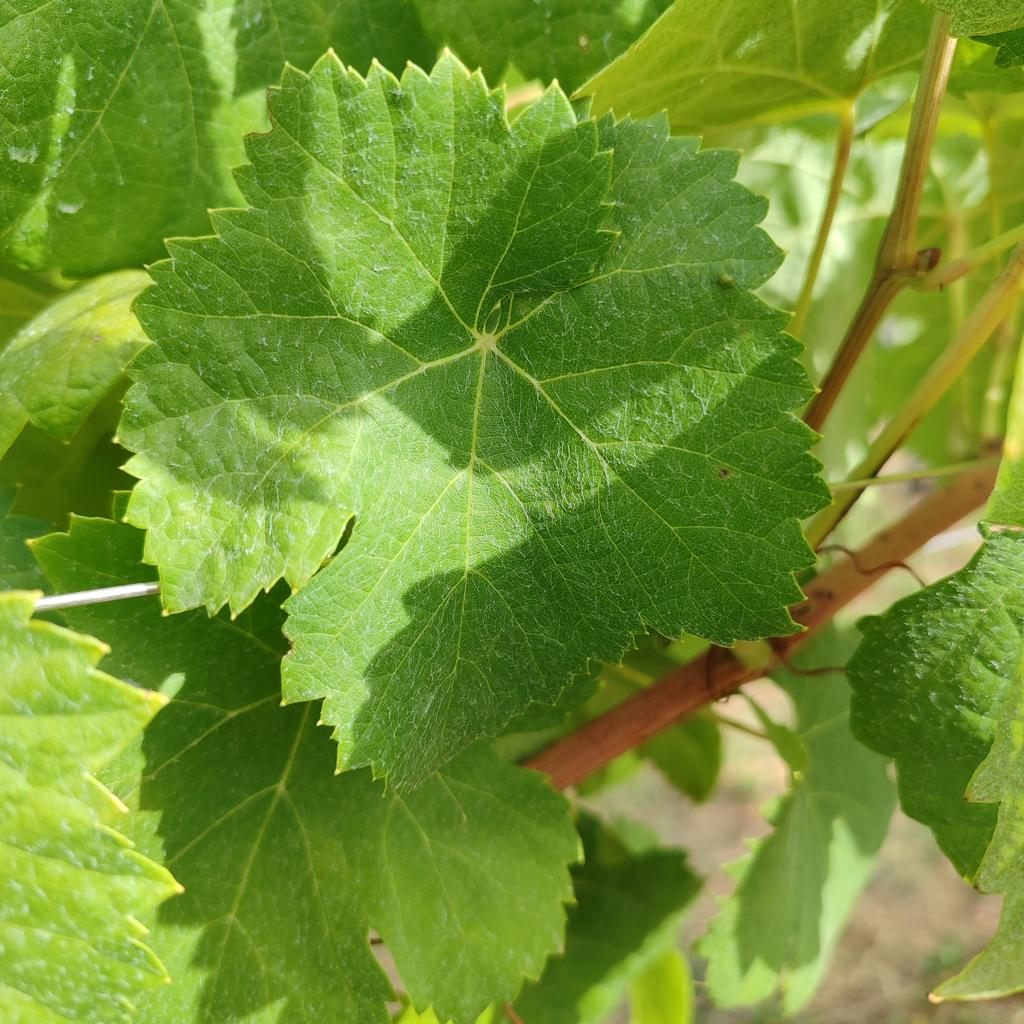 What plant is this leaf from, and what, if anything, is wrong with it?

grapevine, healthy
